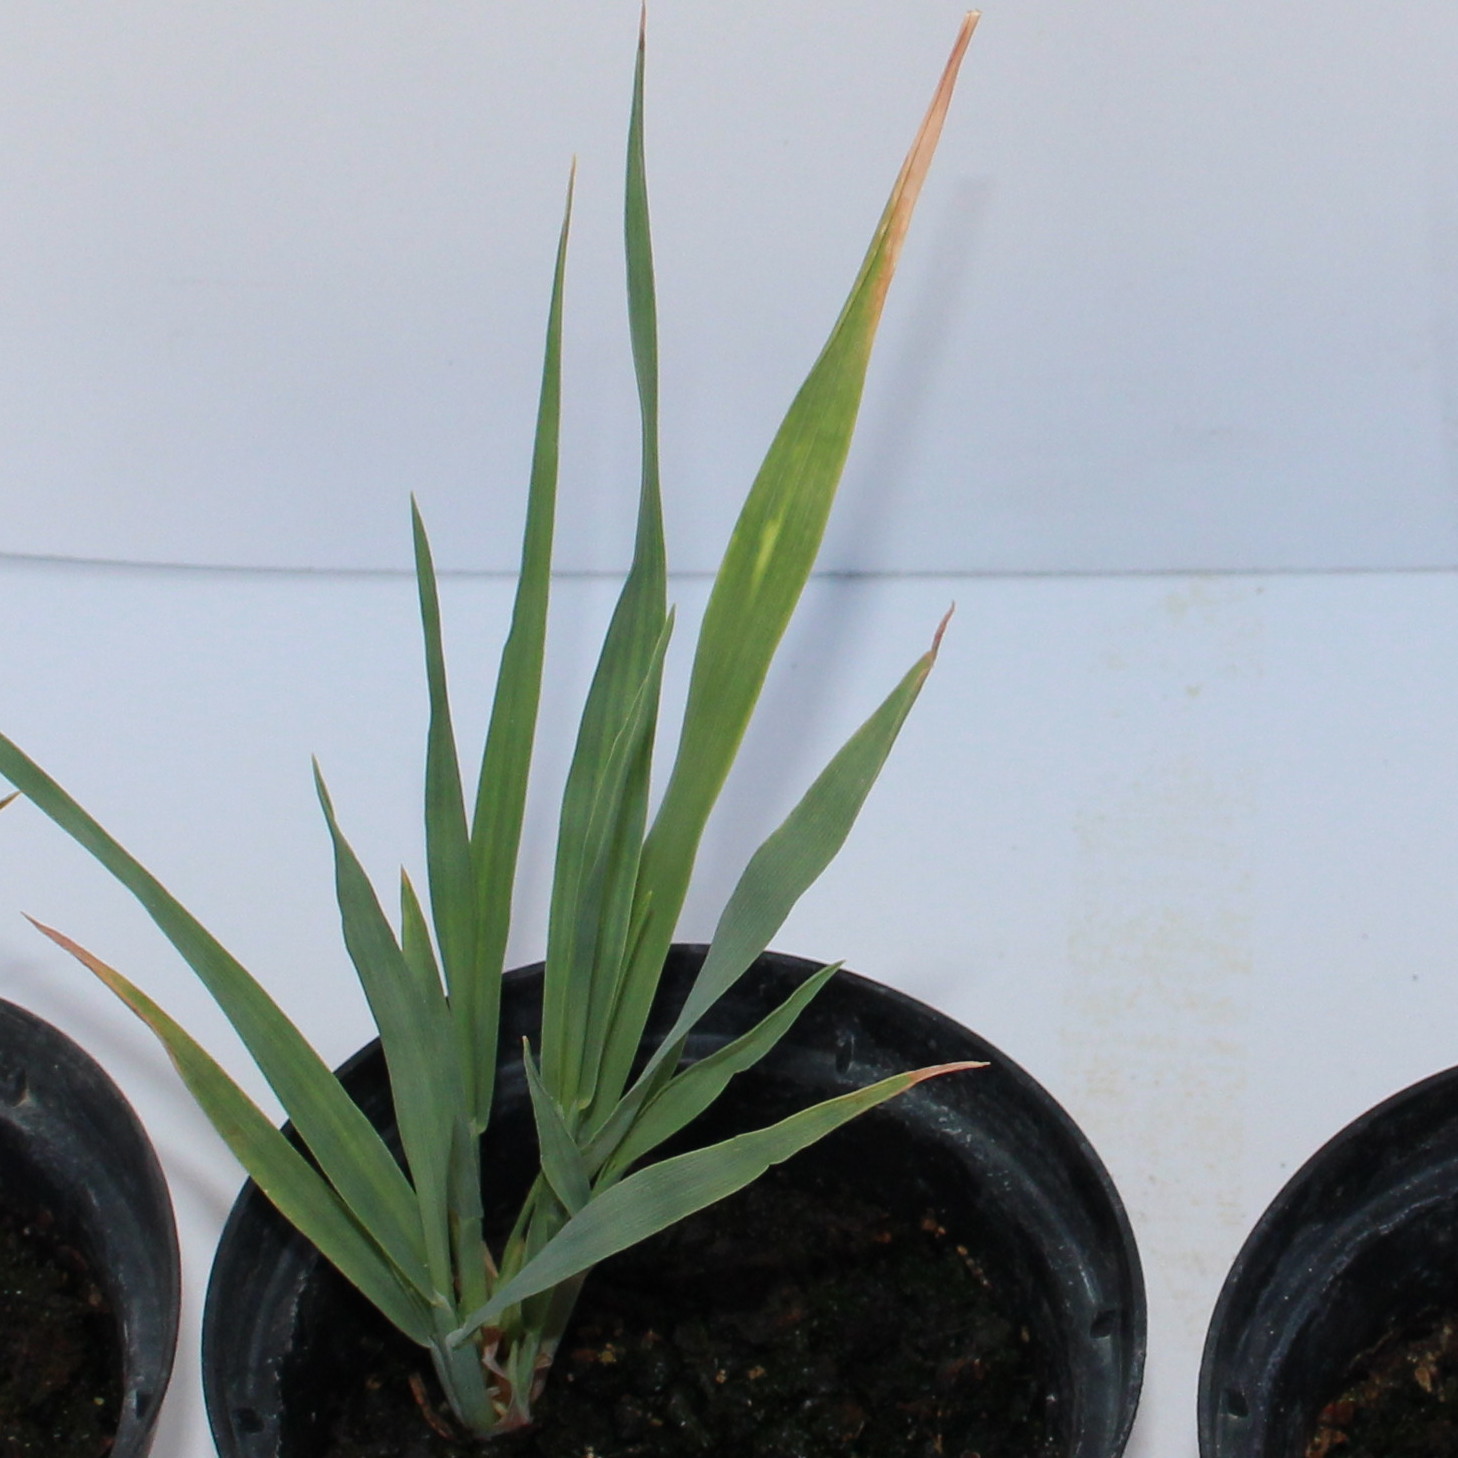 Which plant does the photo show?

Avena sterilis
